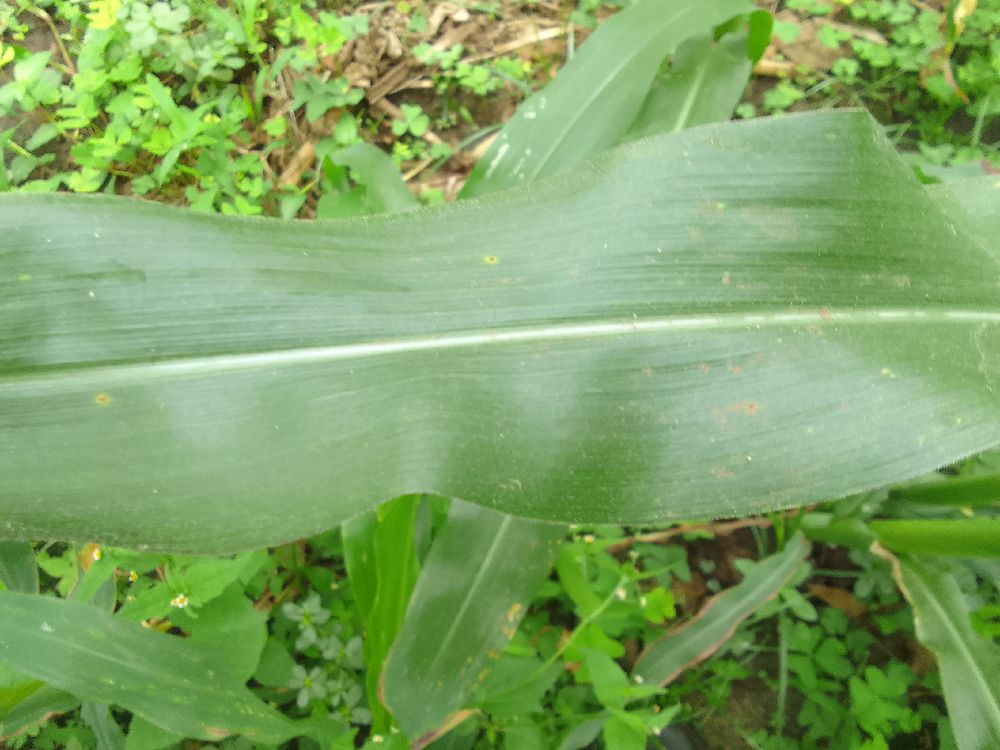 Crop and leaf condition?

maize, healthy
